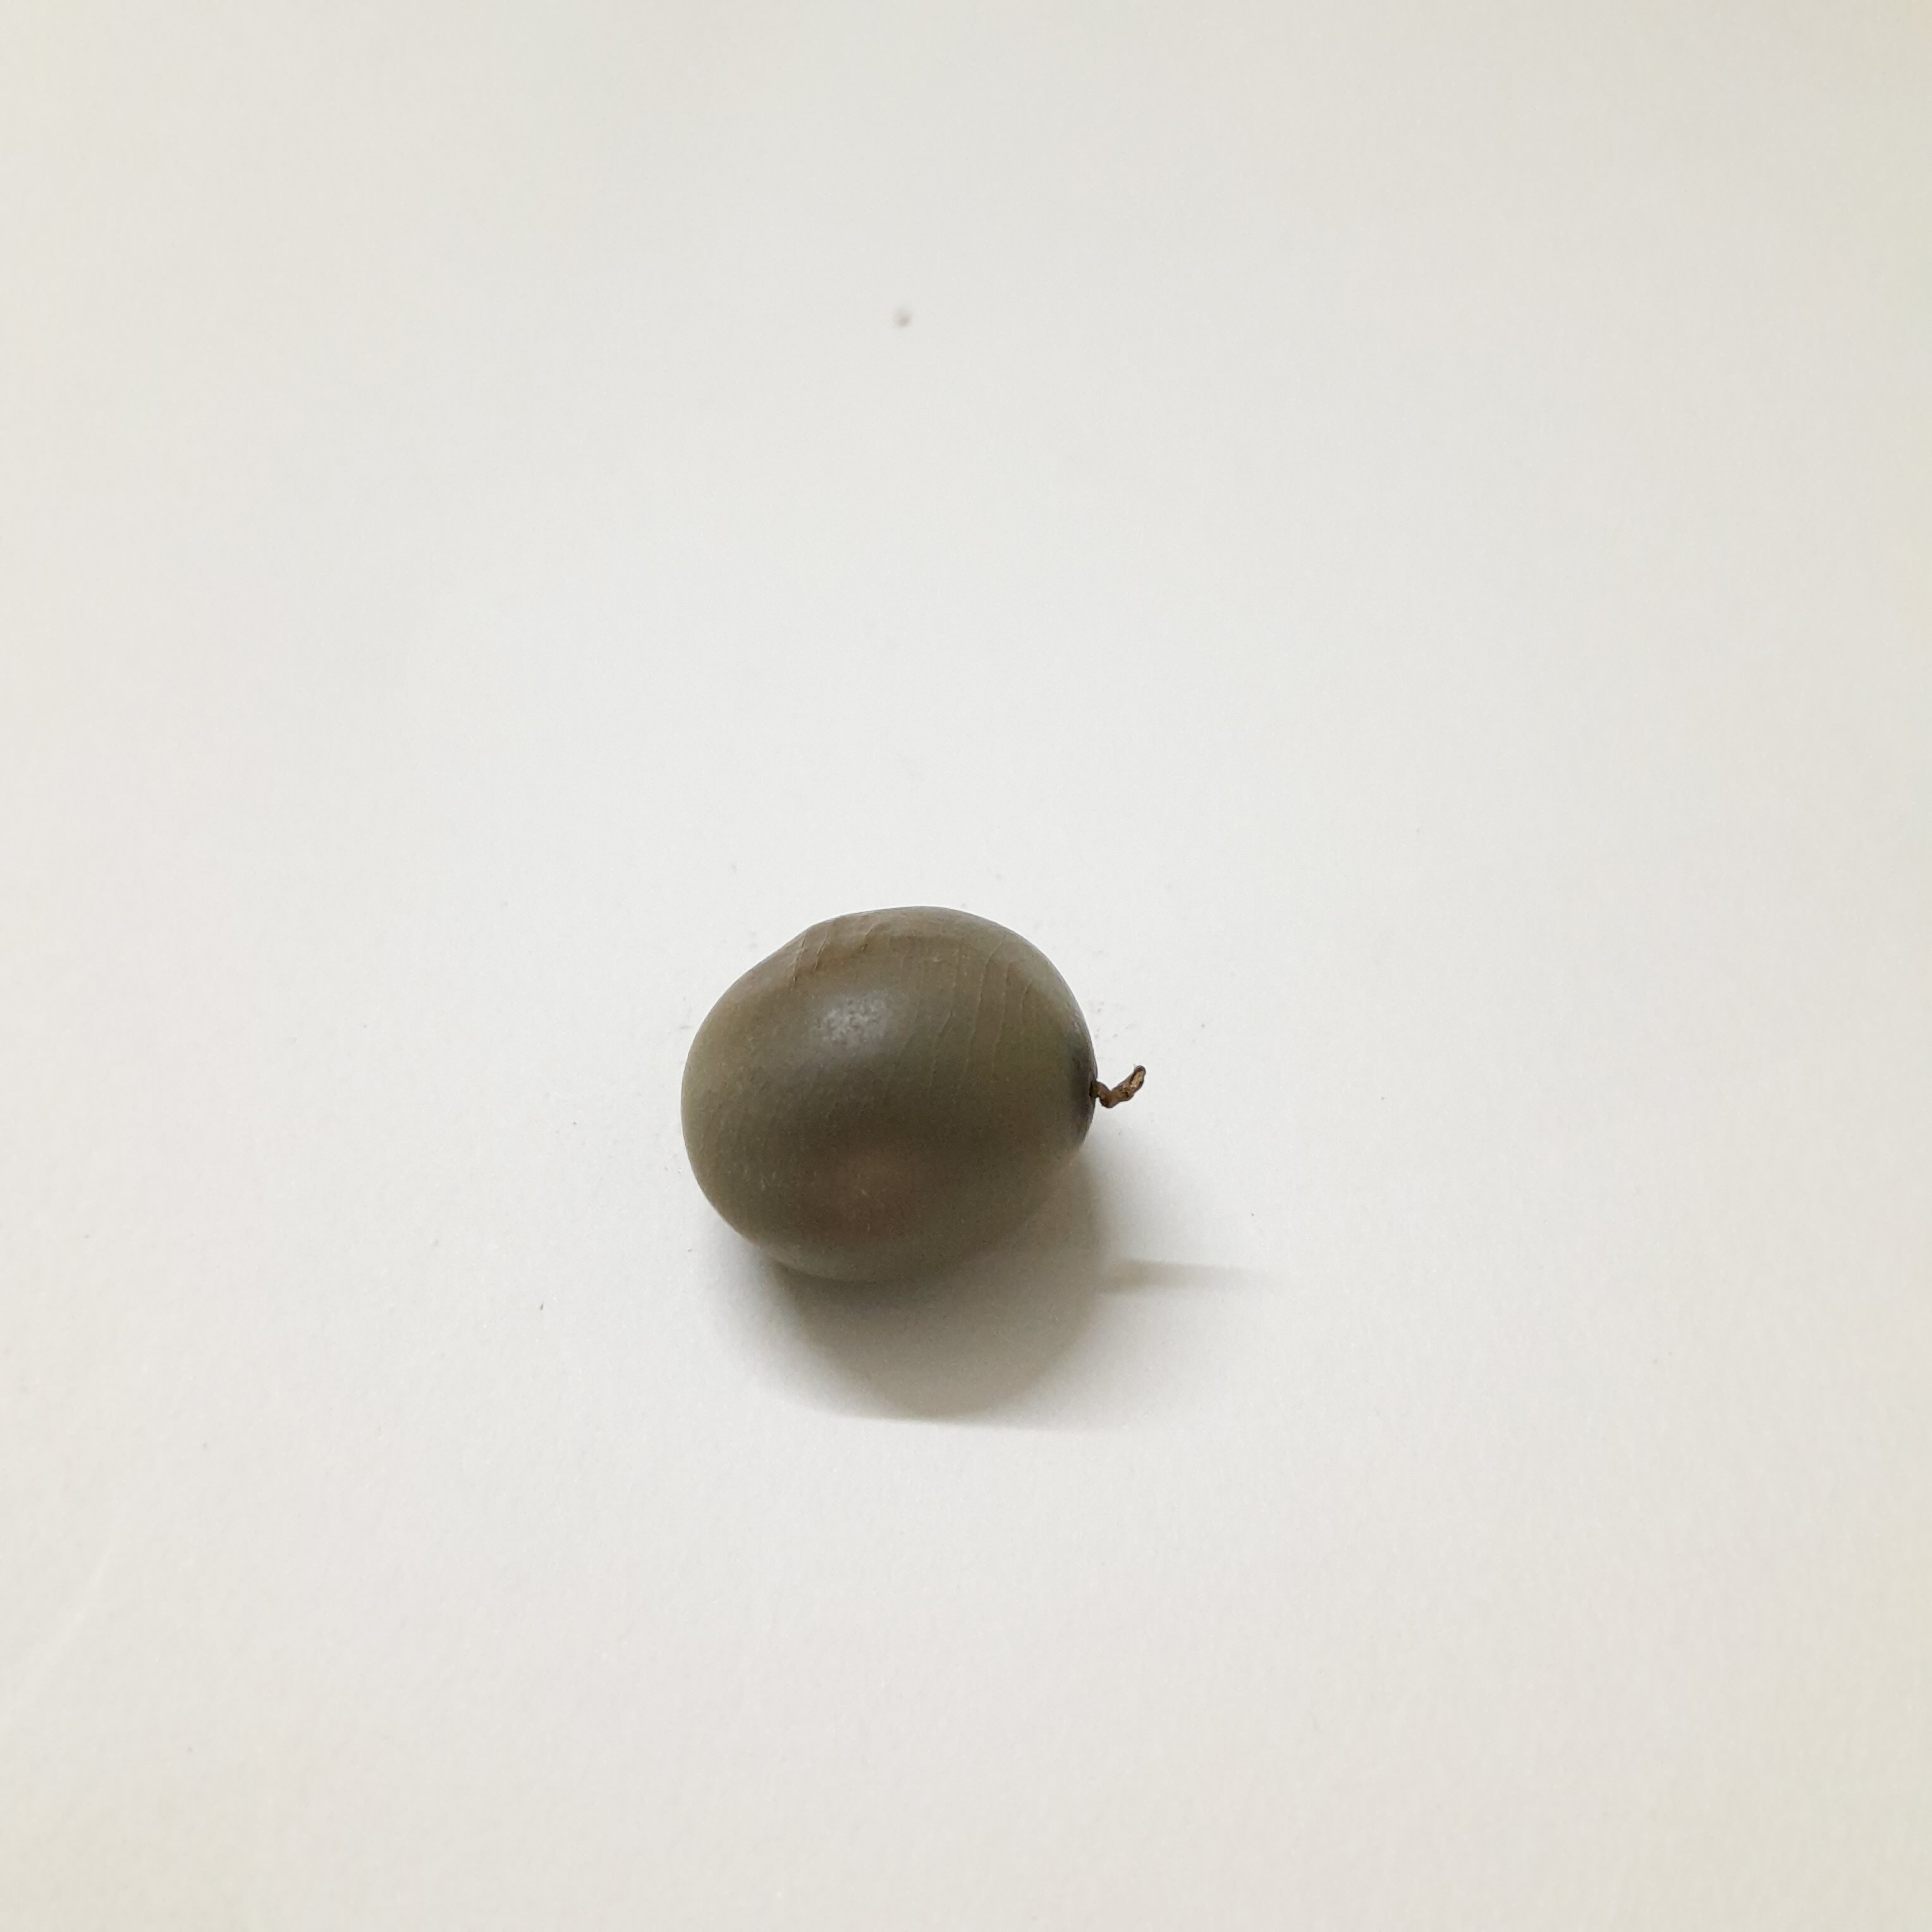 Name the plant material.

sagargota
